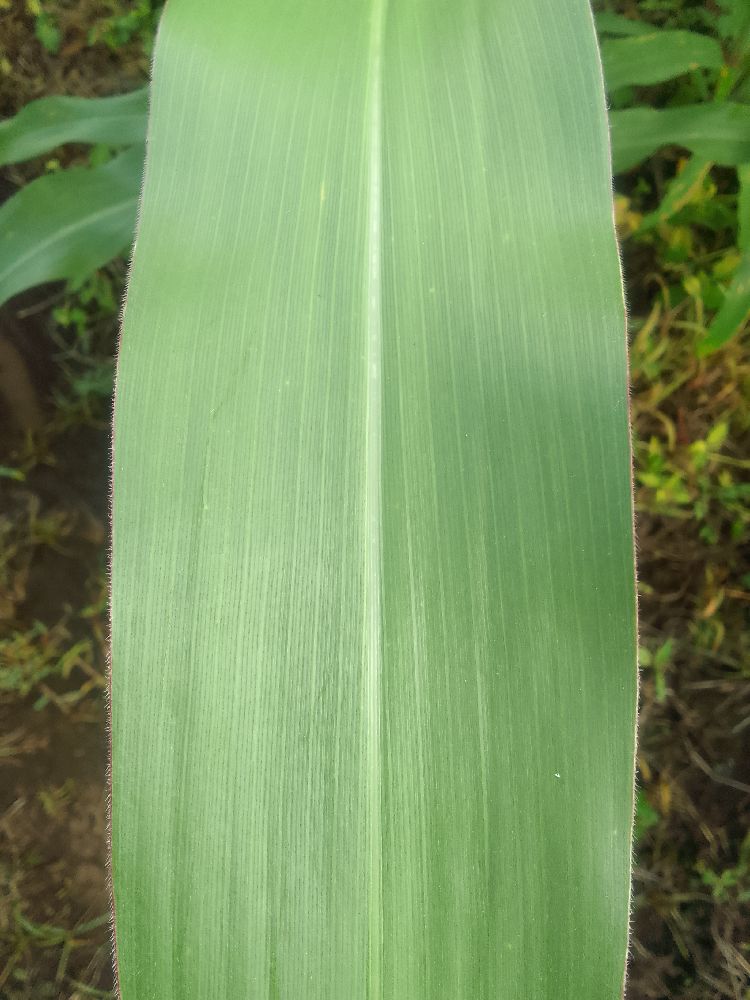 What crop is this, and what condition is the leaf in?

maize, healthy
